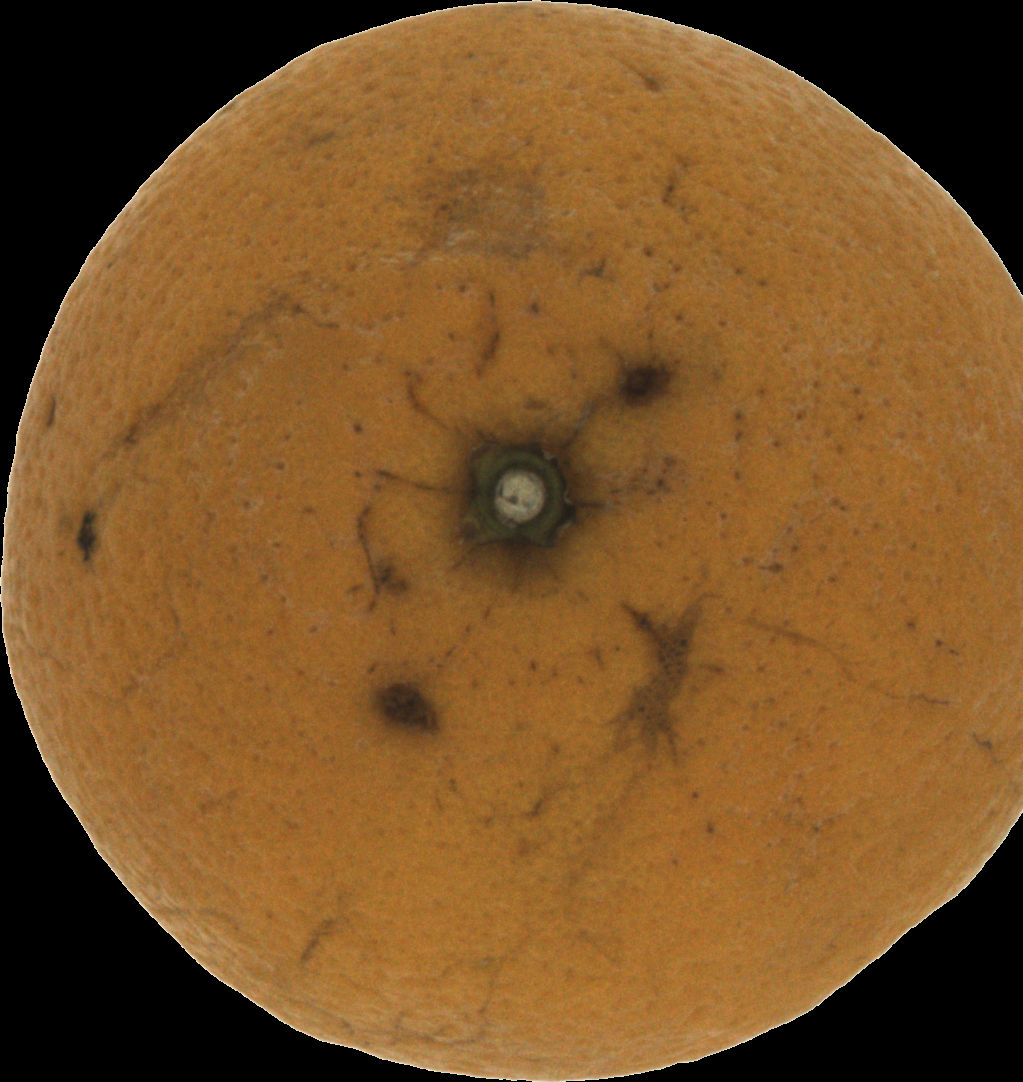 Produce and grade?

orange, bad
